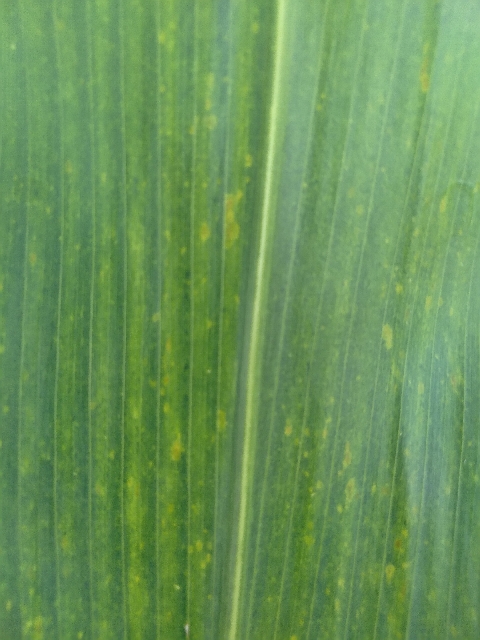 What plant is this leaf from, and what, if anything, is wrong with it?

maize, maize lethal necrosis
